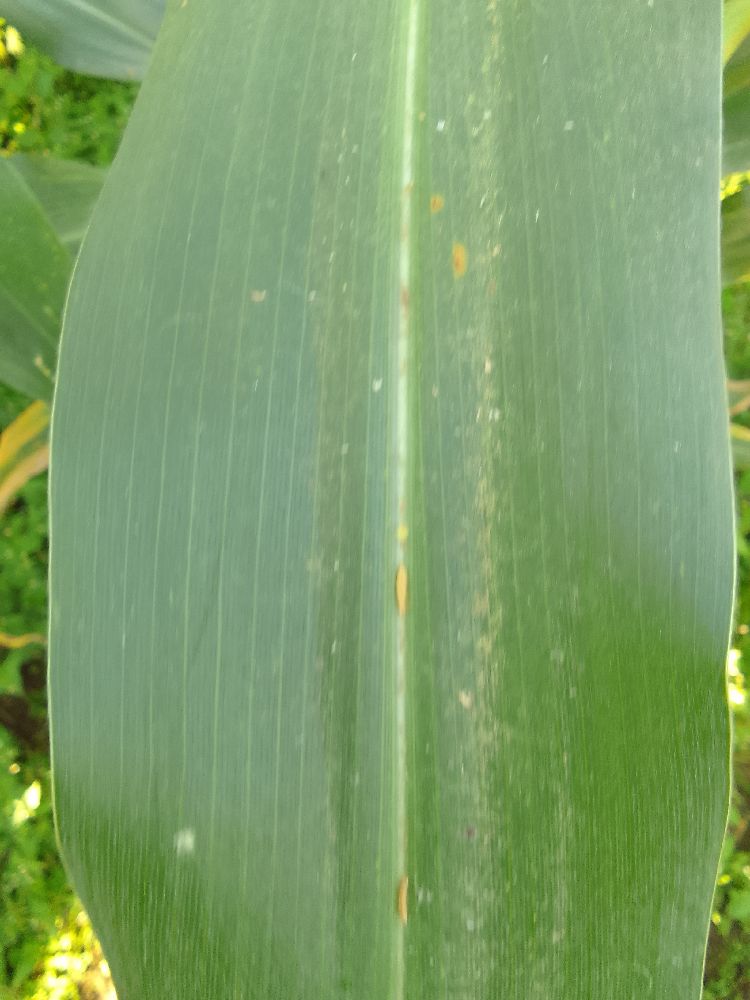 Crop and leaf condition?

maize, healthy
